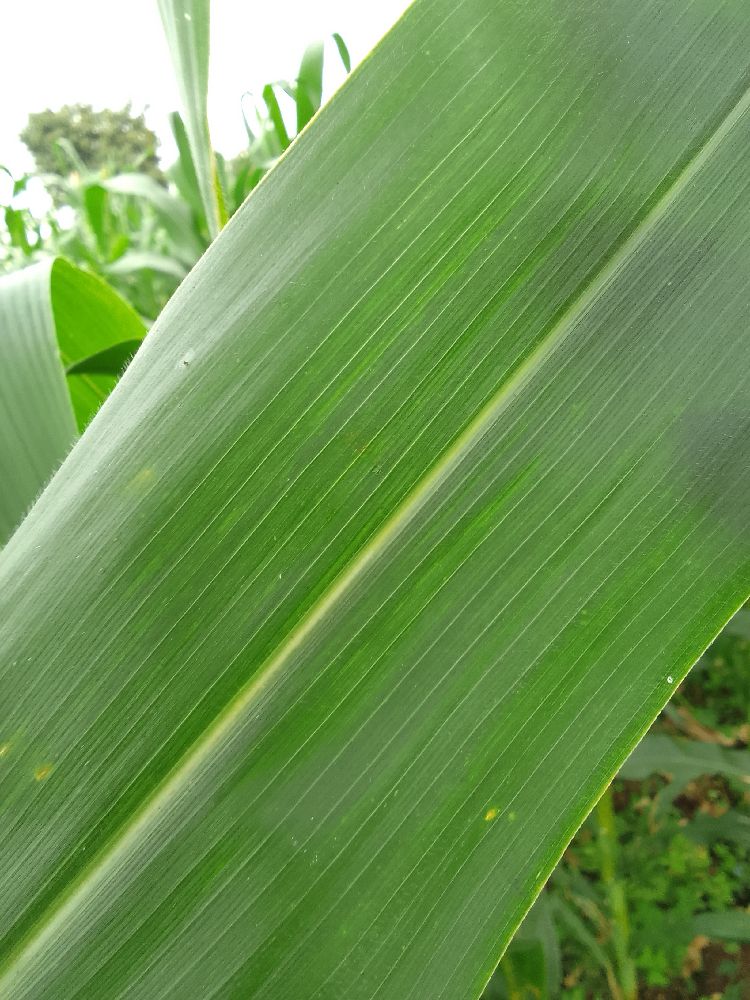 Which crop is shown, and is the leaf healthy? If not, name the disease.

maize, healthy
